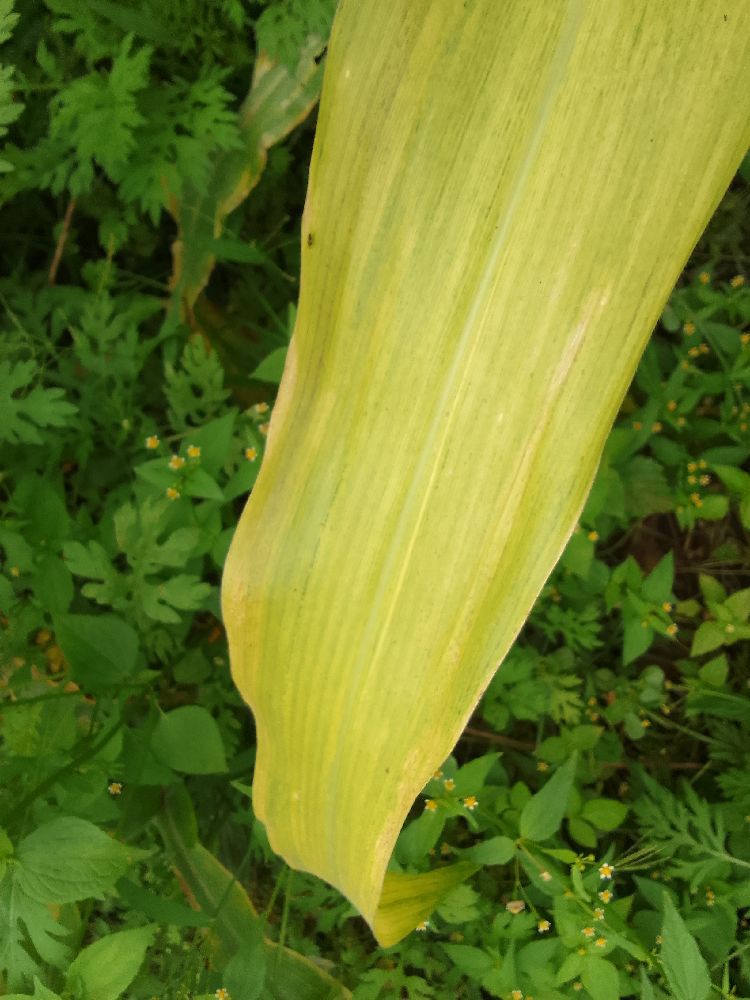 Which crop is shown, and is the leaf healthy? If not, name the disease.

maize, maize lethal necrosis
